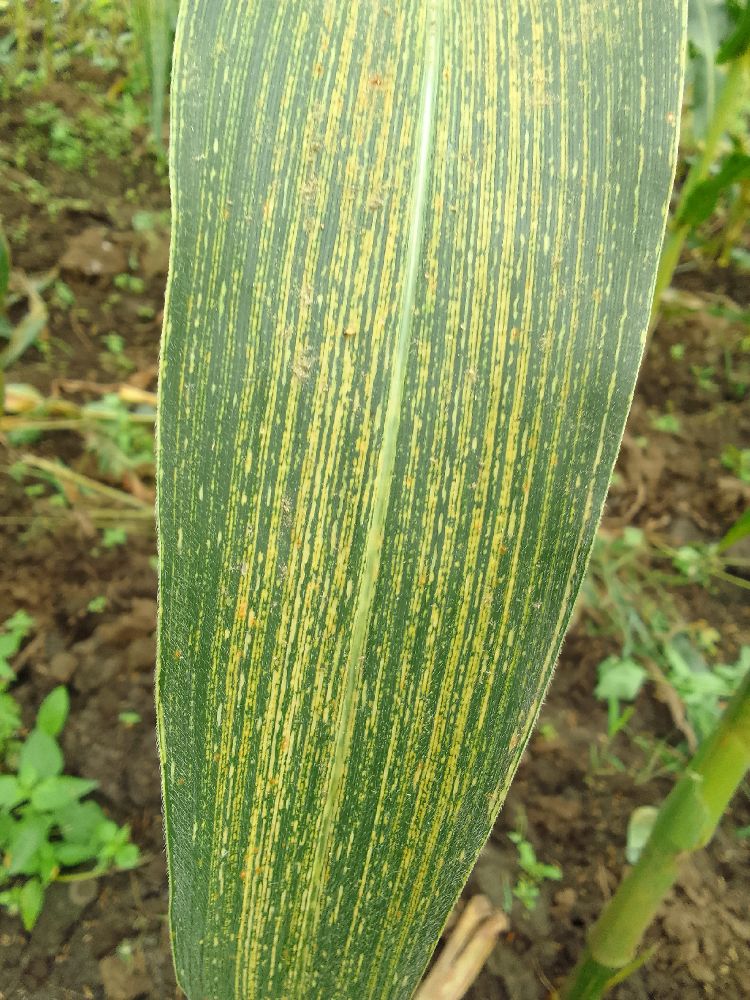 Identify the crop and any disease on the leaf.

maize, maize streak virus
